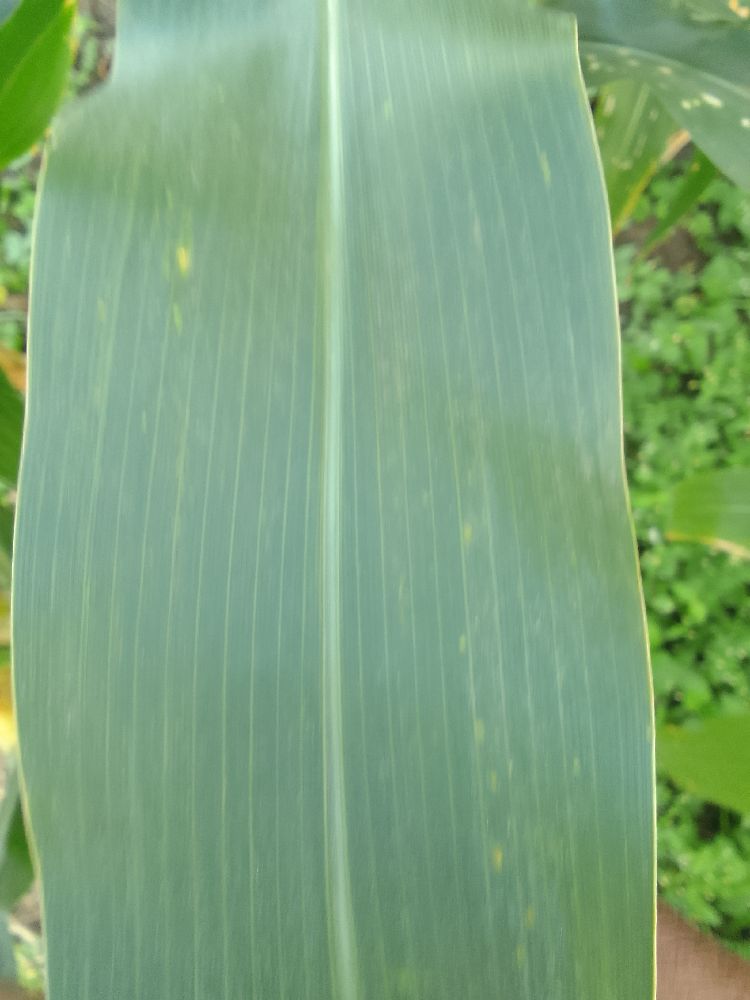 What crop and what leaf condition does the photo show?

maize, healthy
